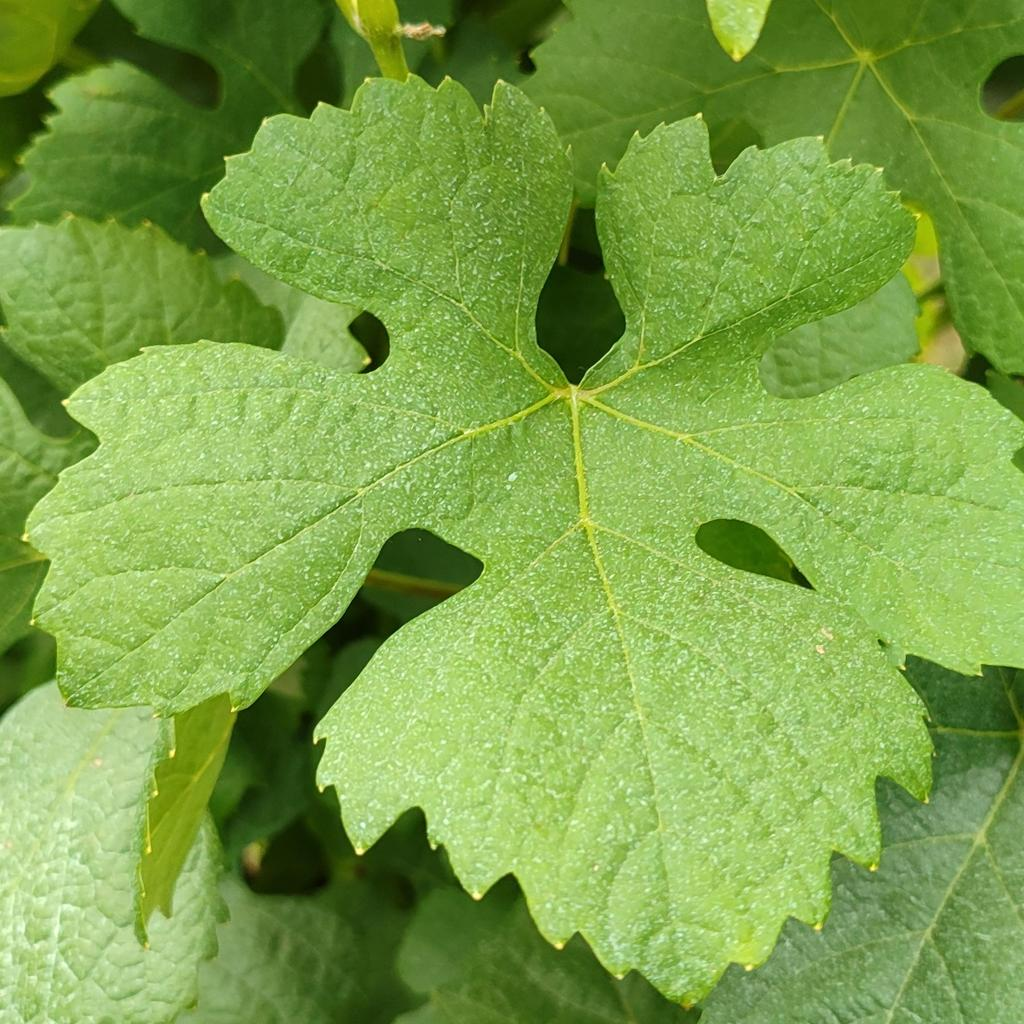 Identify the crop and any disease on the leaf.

grapevine, healthy
